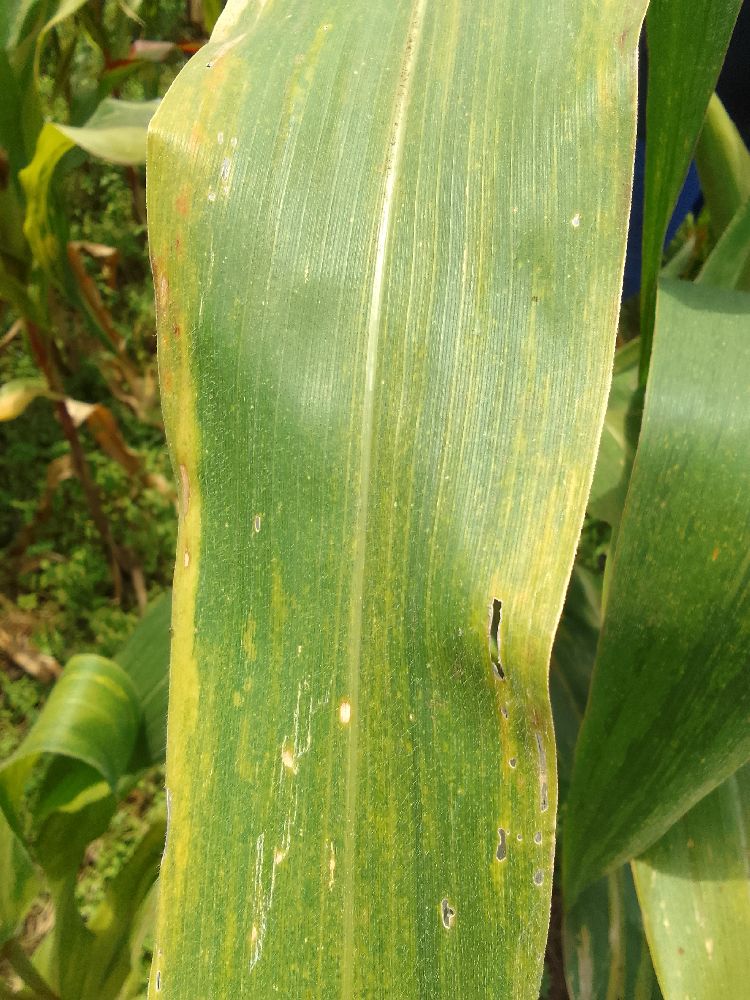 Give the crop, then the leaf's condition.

maize, maize lethal necrosis
